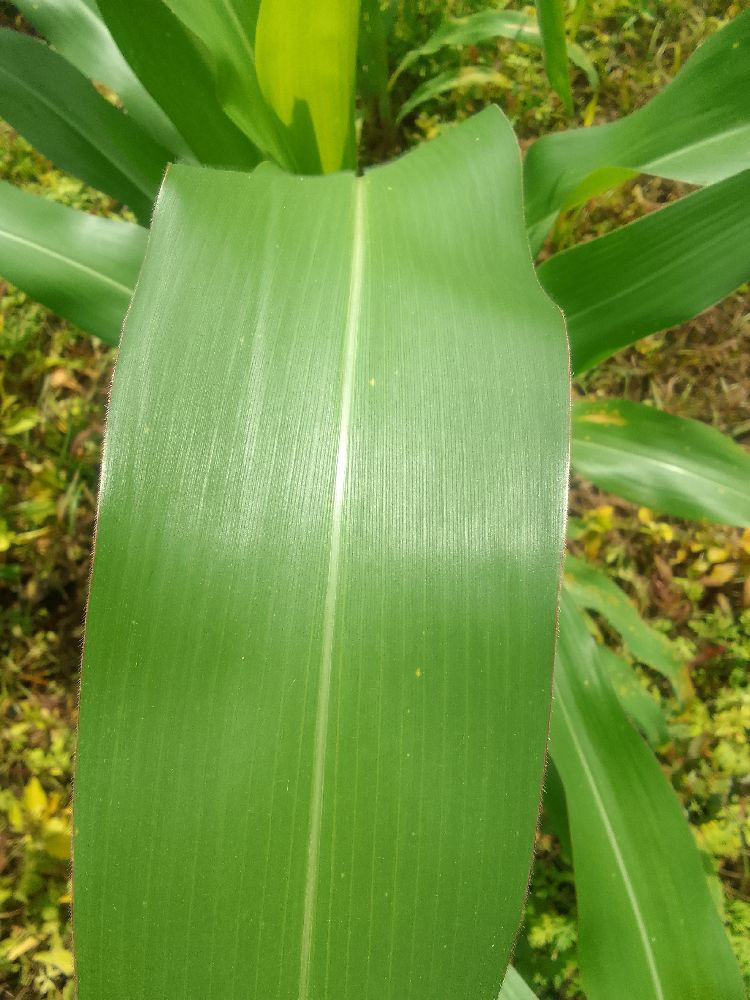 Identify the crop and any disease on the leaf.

maize, healthy
